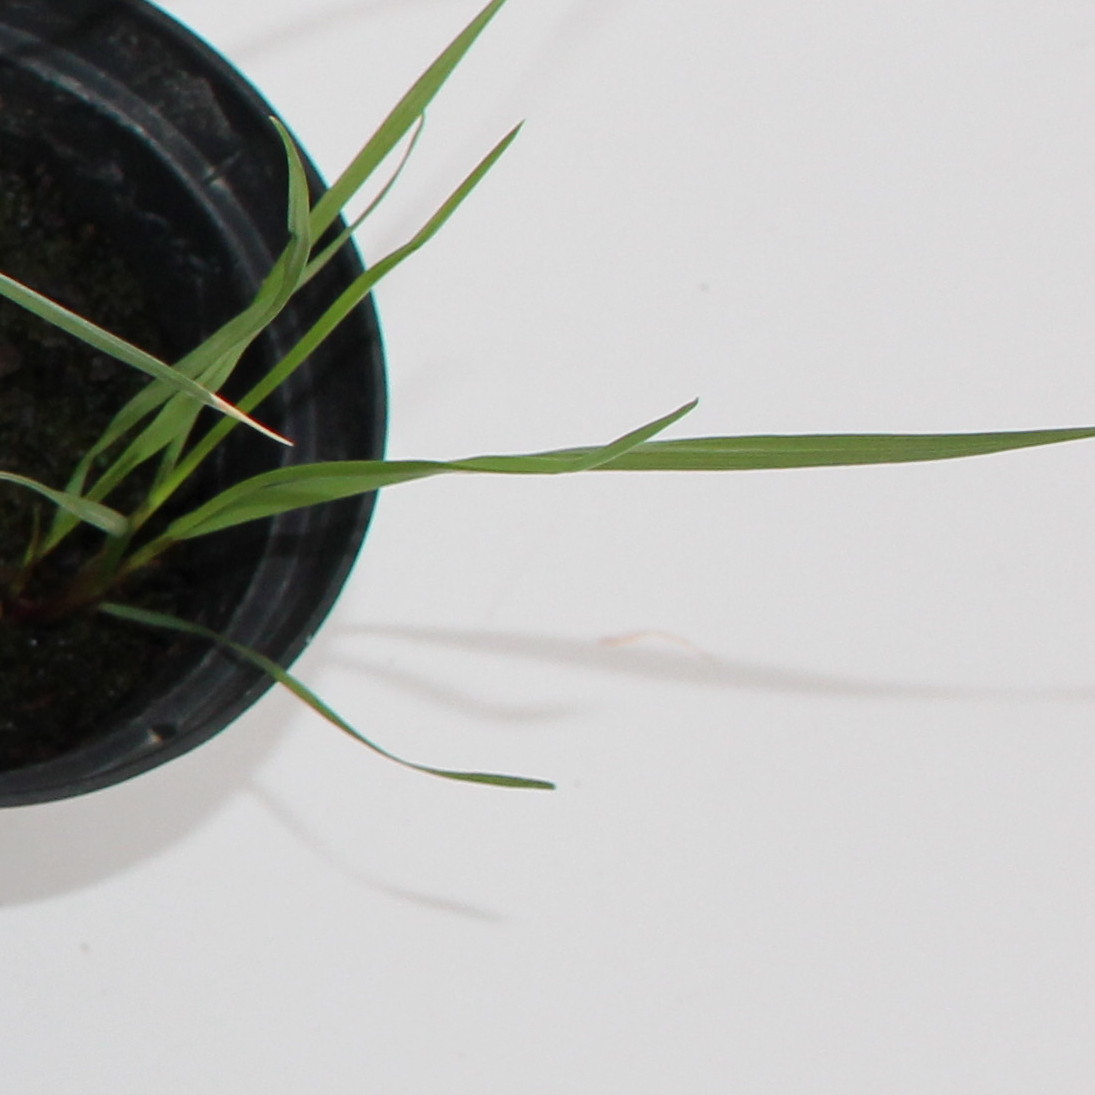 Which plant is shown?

Lolium multiflorum
